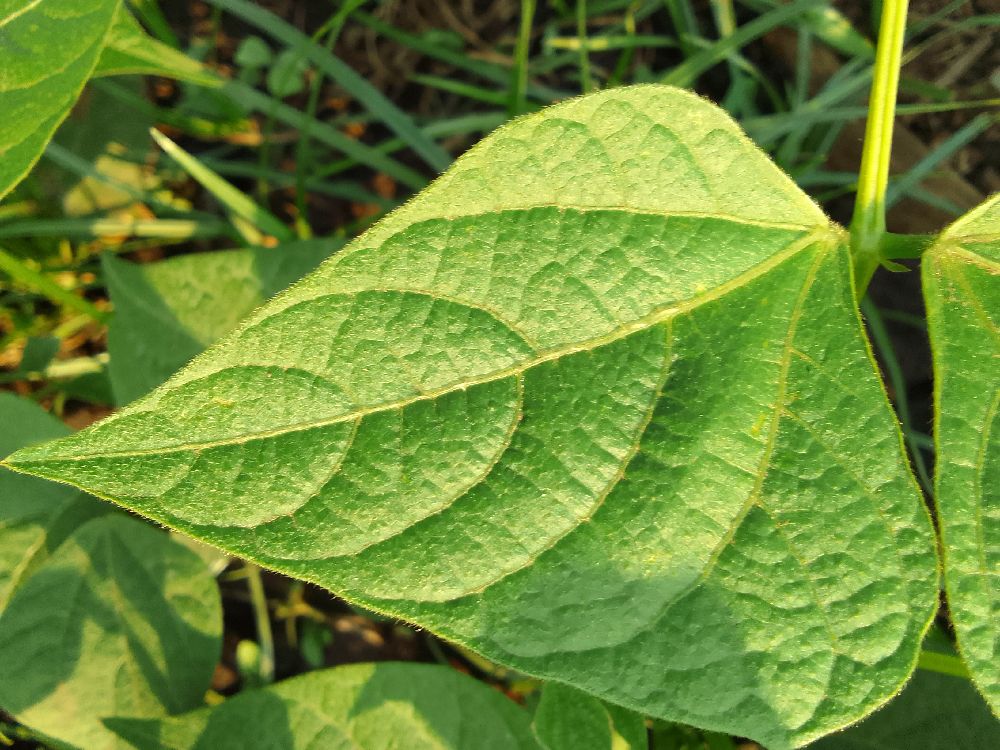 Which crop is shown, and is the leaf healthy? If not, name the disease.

common bean, healthy
